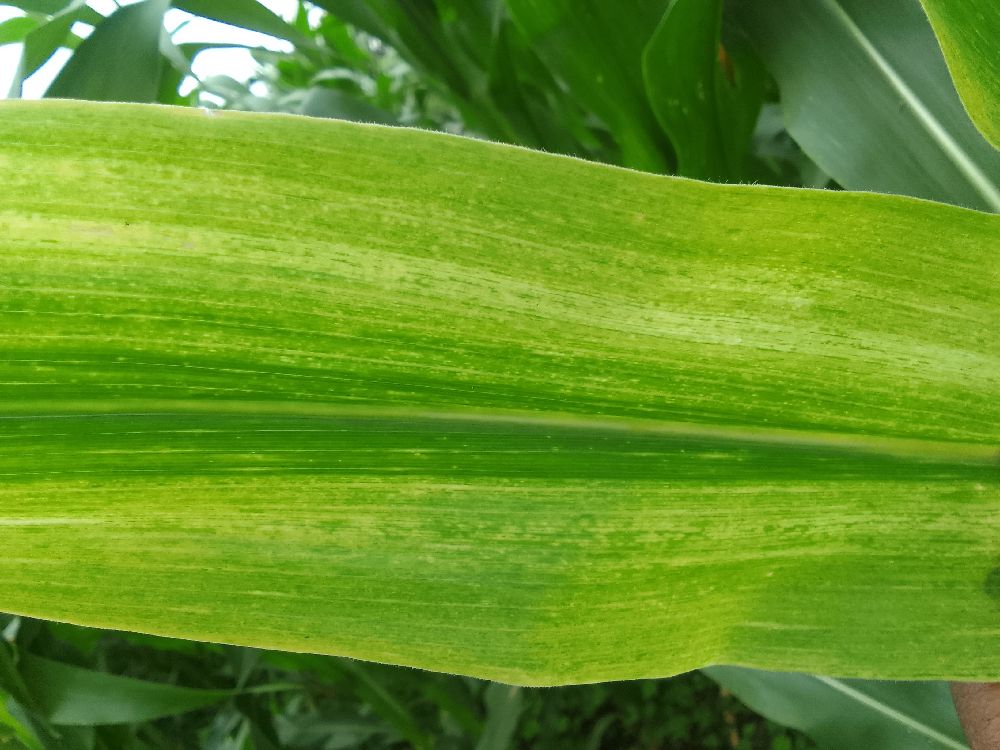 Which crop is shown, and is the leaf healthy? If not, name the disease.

maize, maize lethal necrosis
